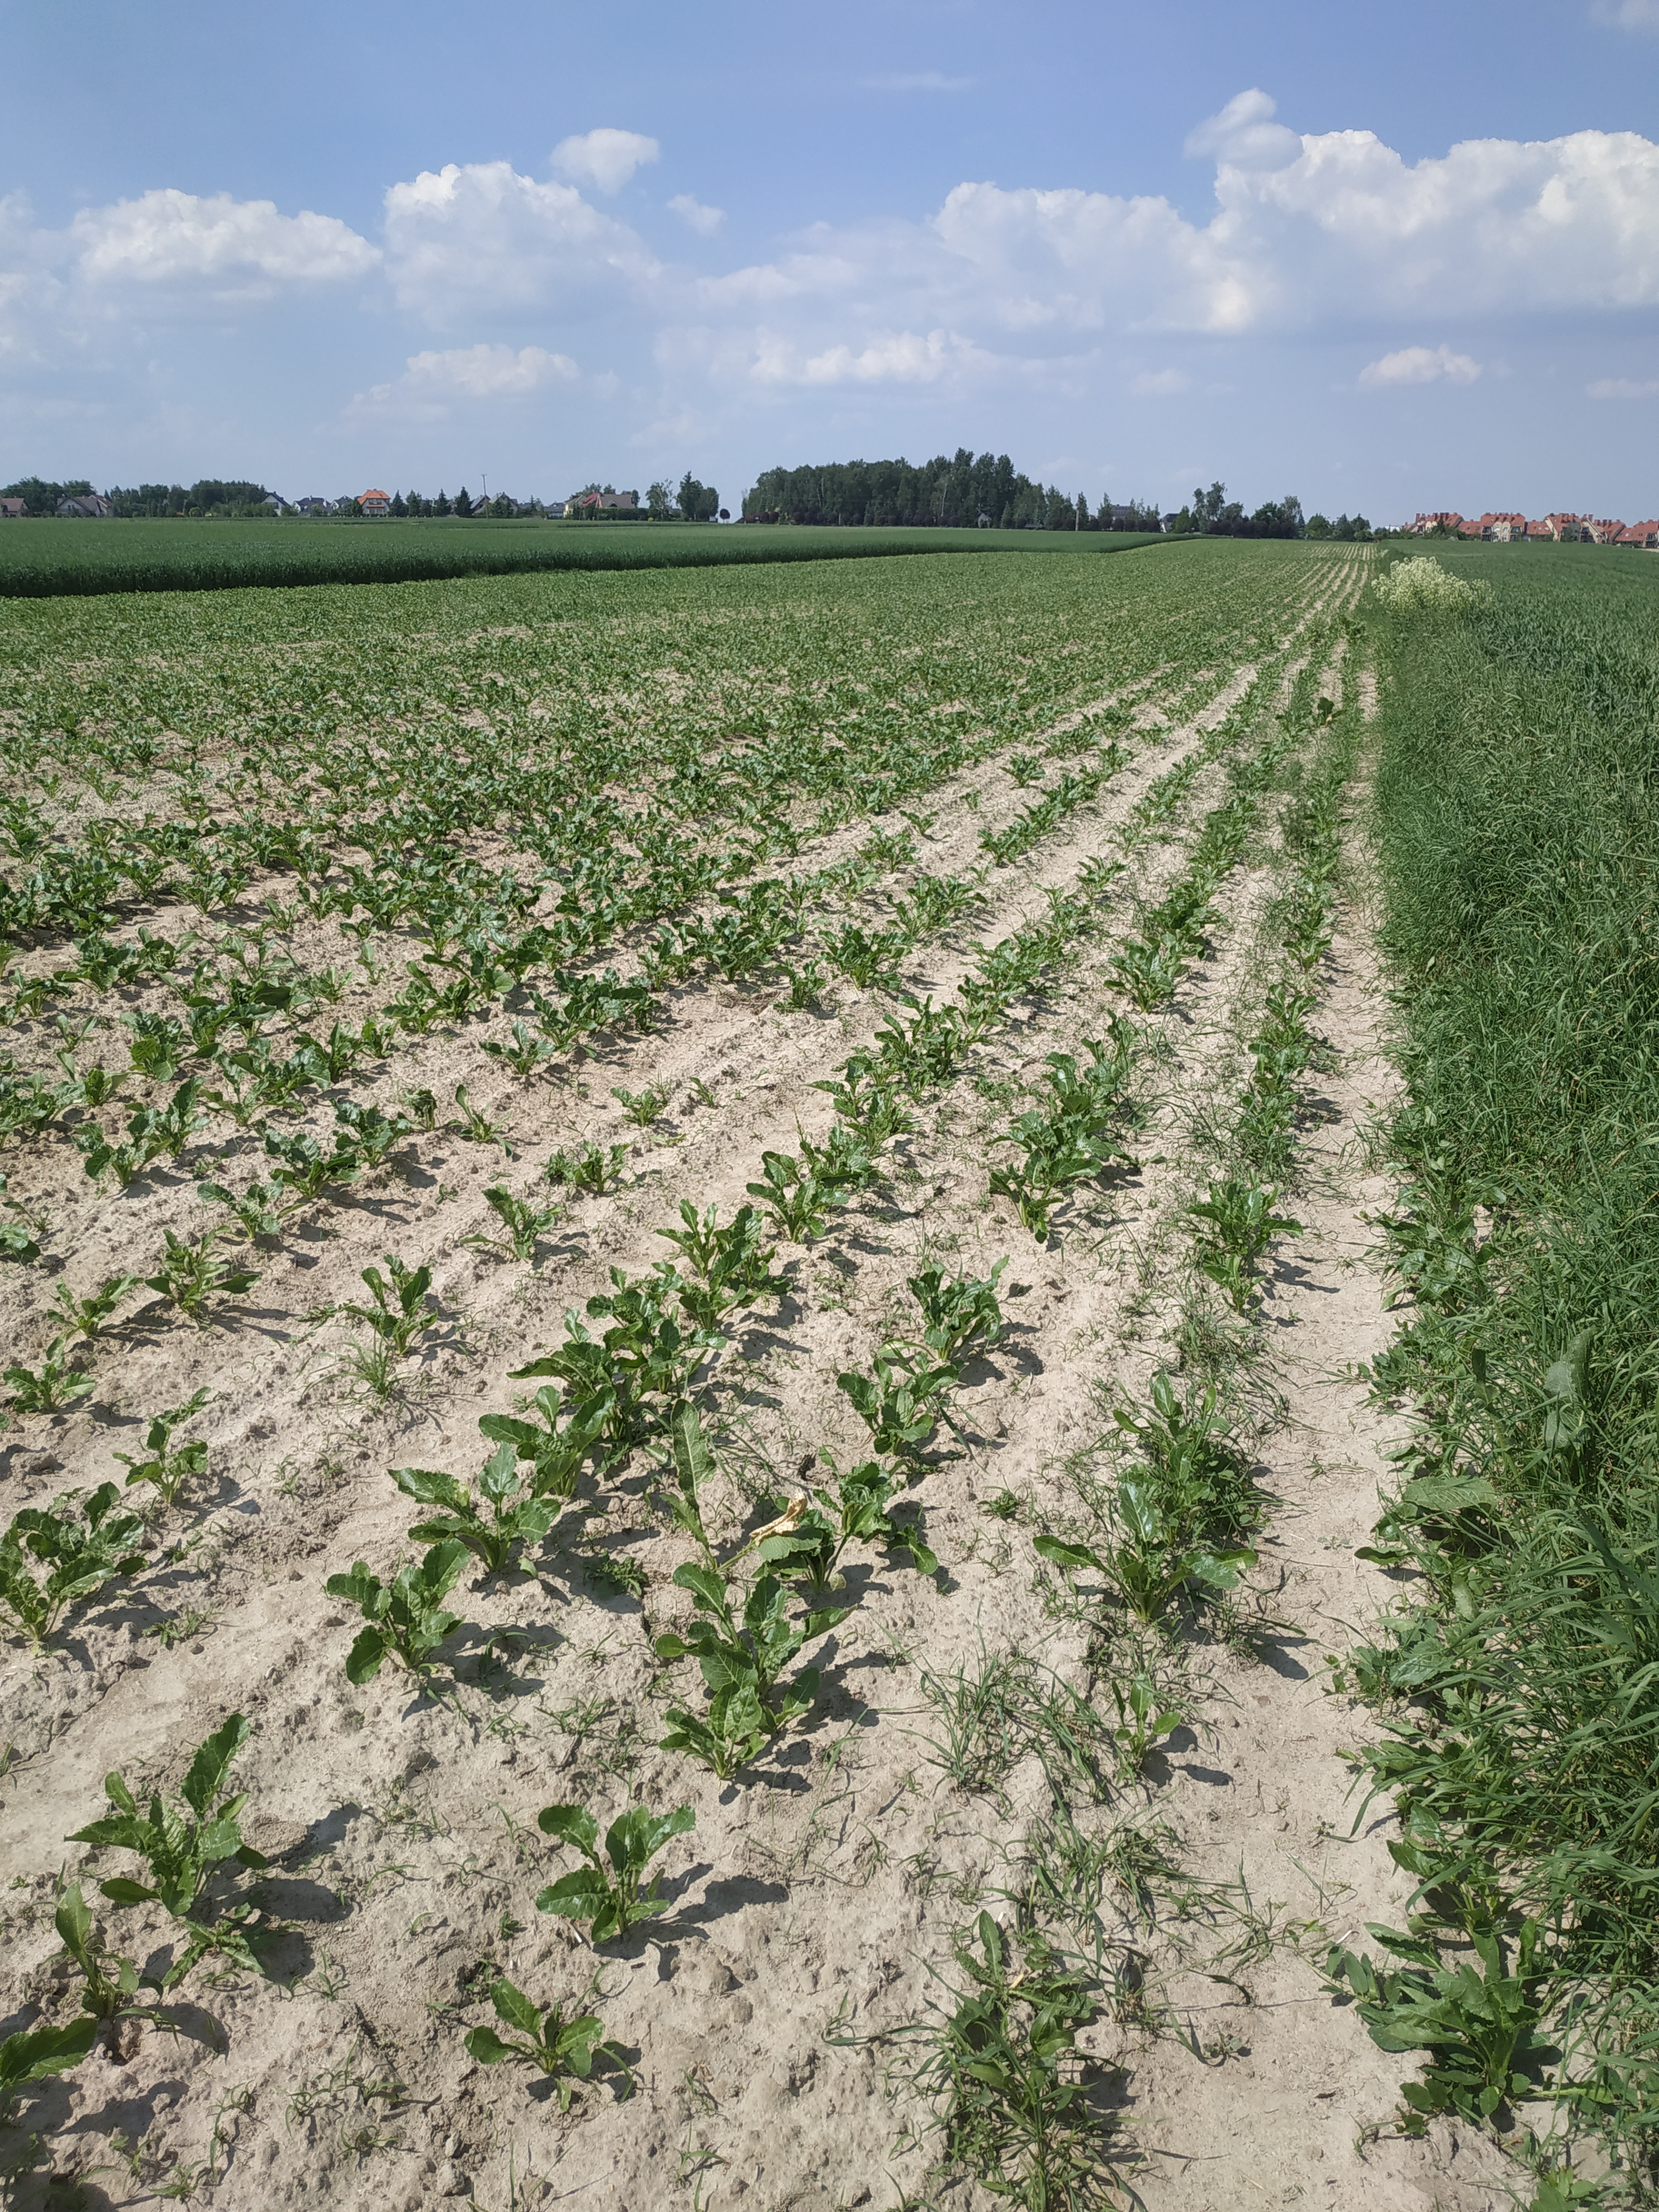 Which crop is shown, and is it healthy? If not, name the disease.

beet, unaffected
